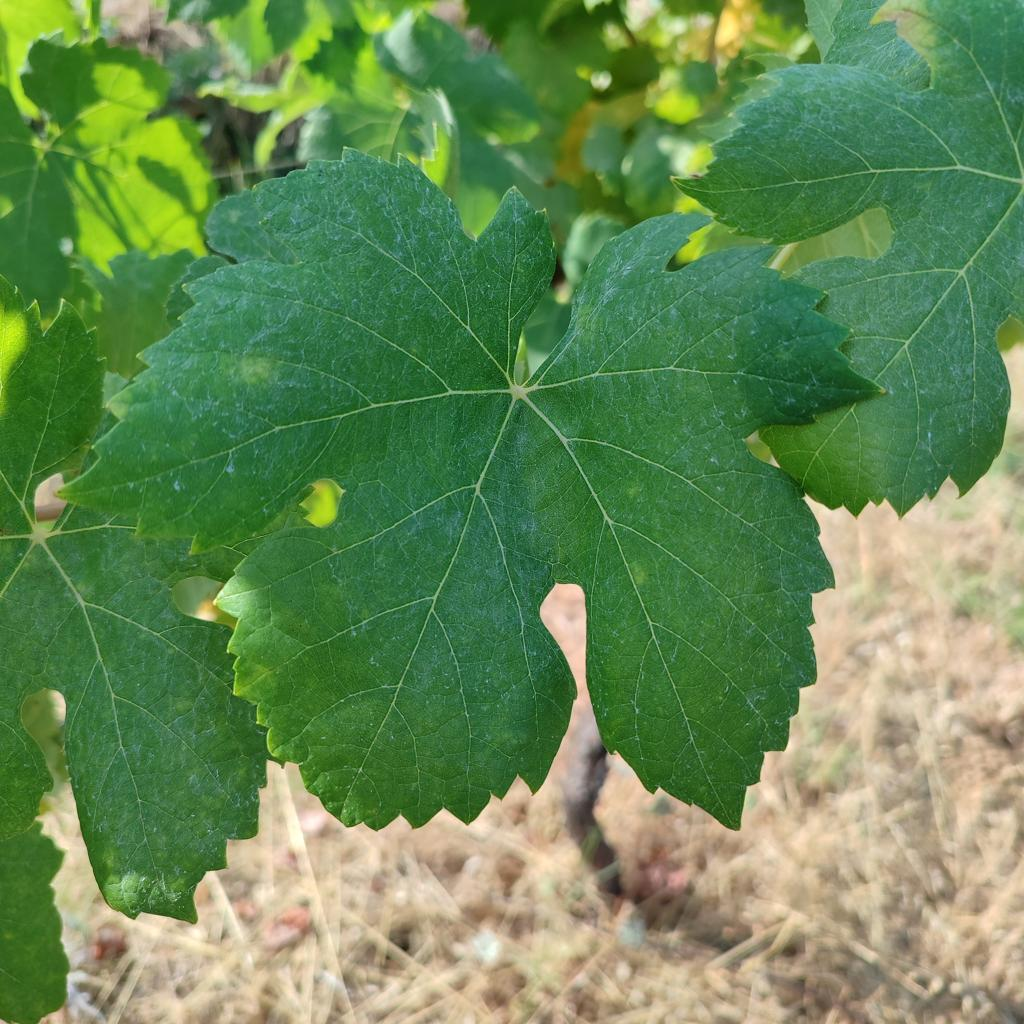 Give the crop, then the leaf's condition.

grapevine, healthy
